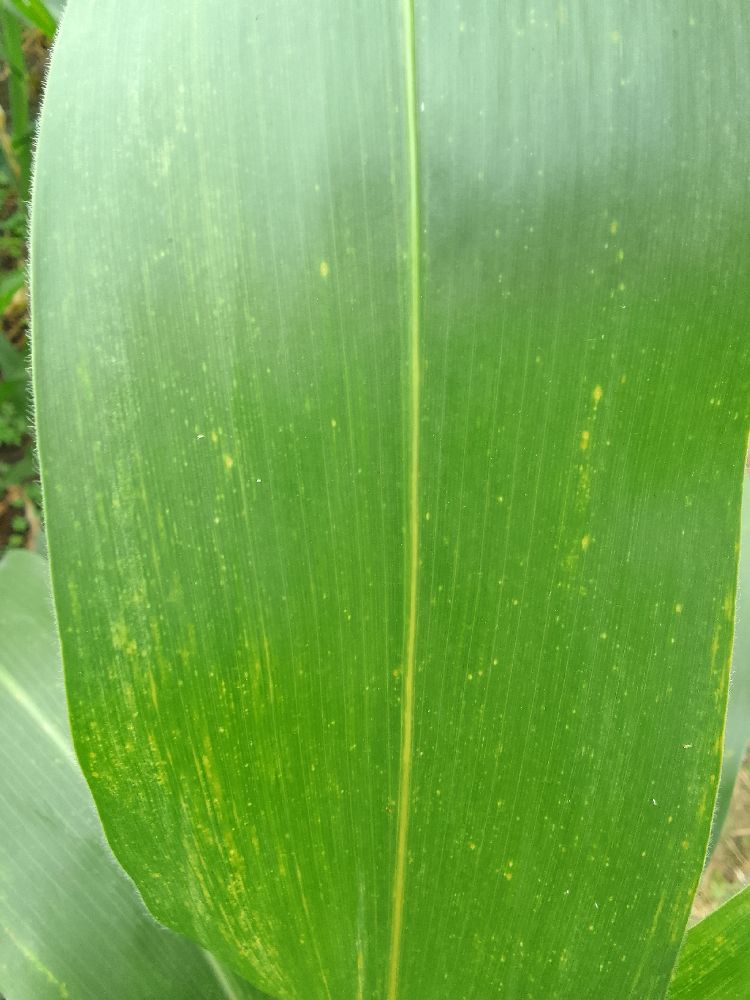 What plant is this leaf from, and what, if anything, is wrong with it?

maize, healthy
